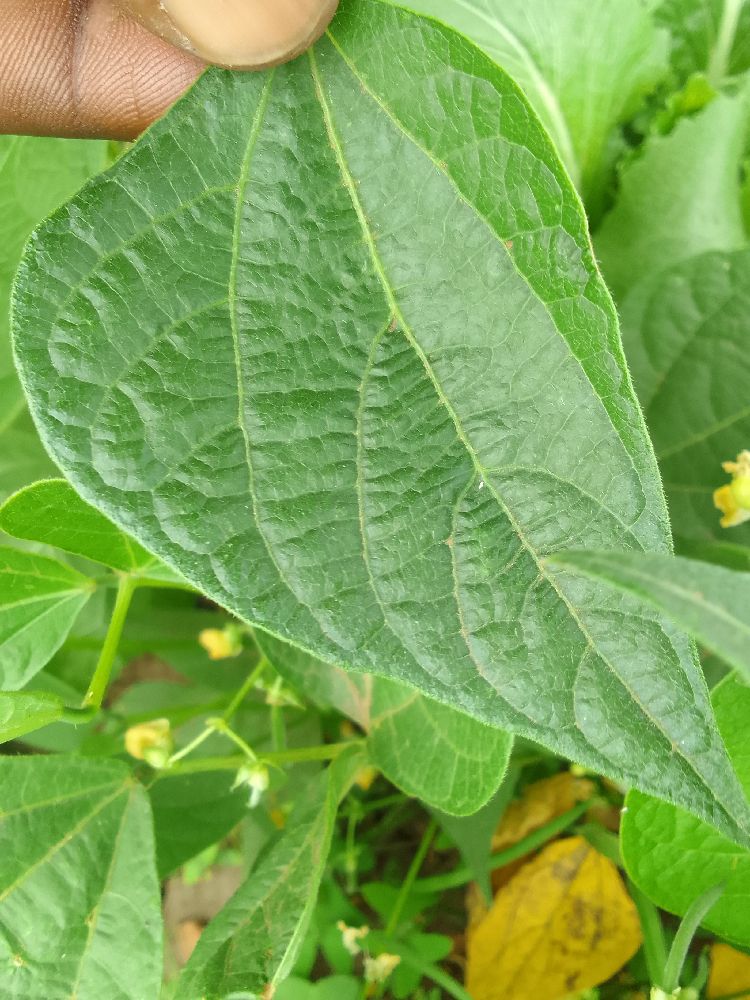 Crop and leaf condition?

common bean, healthy
